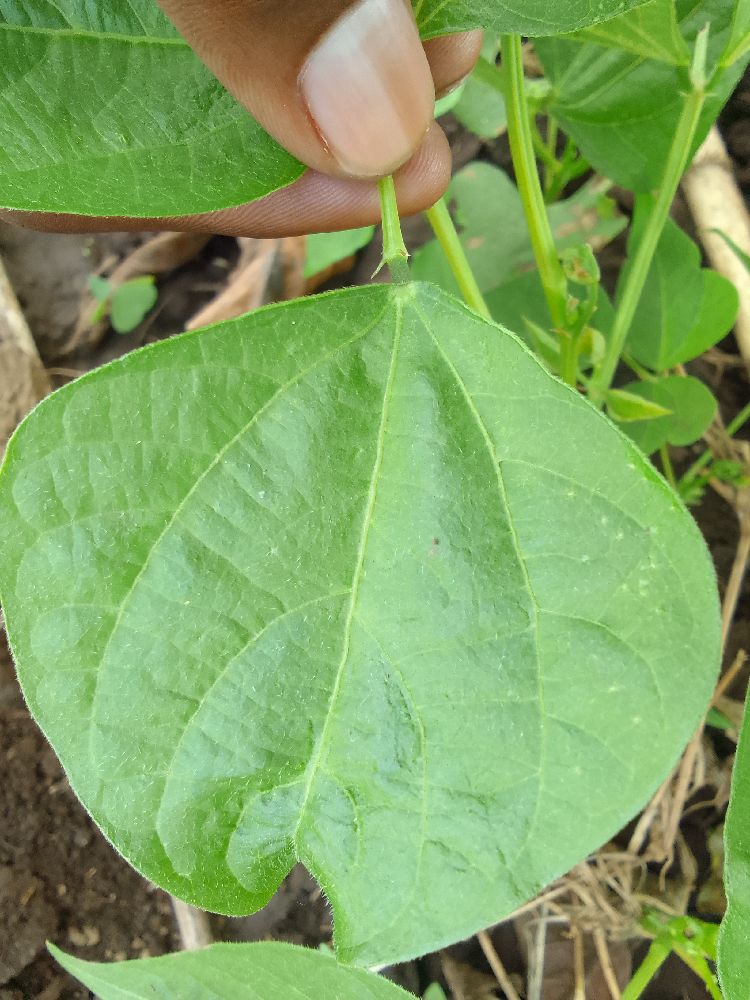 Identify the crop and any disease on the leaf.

common bean, healthy
